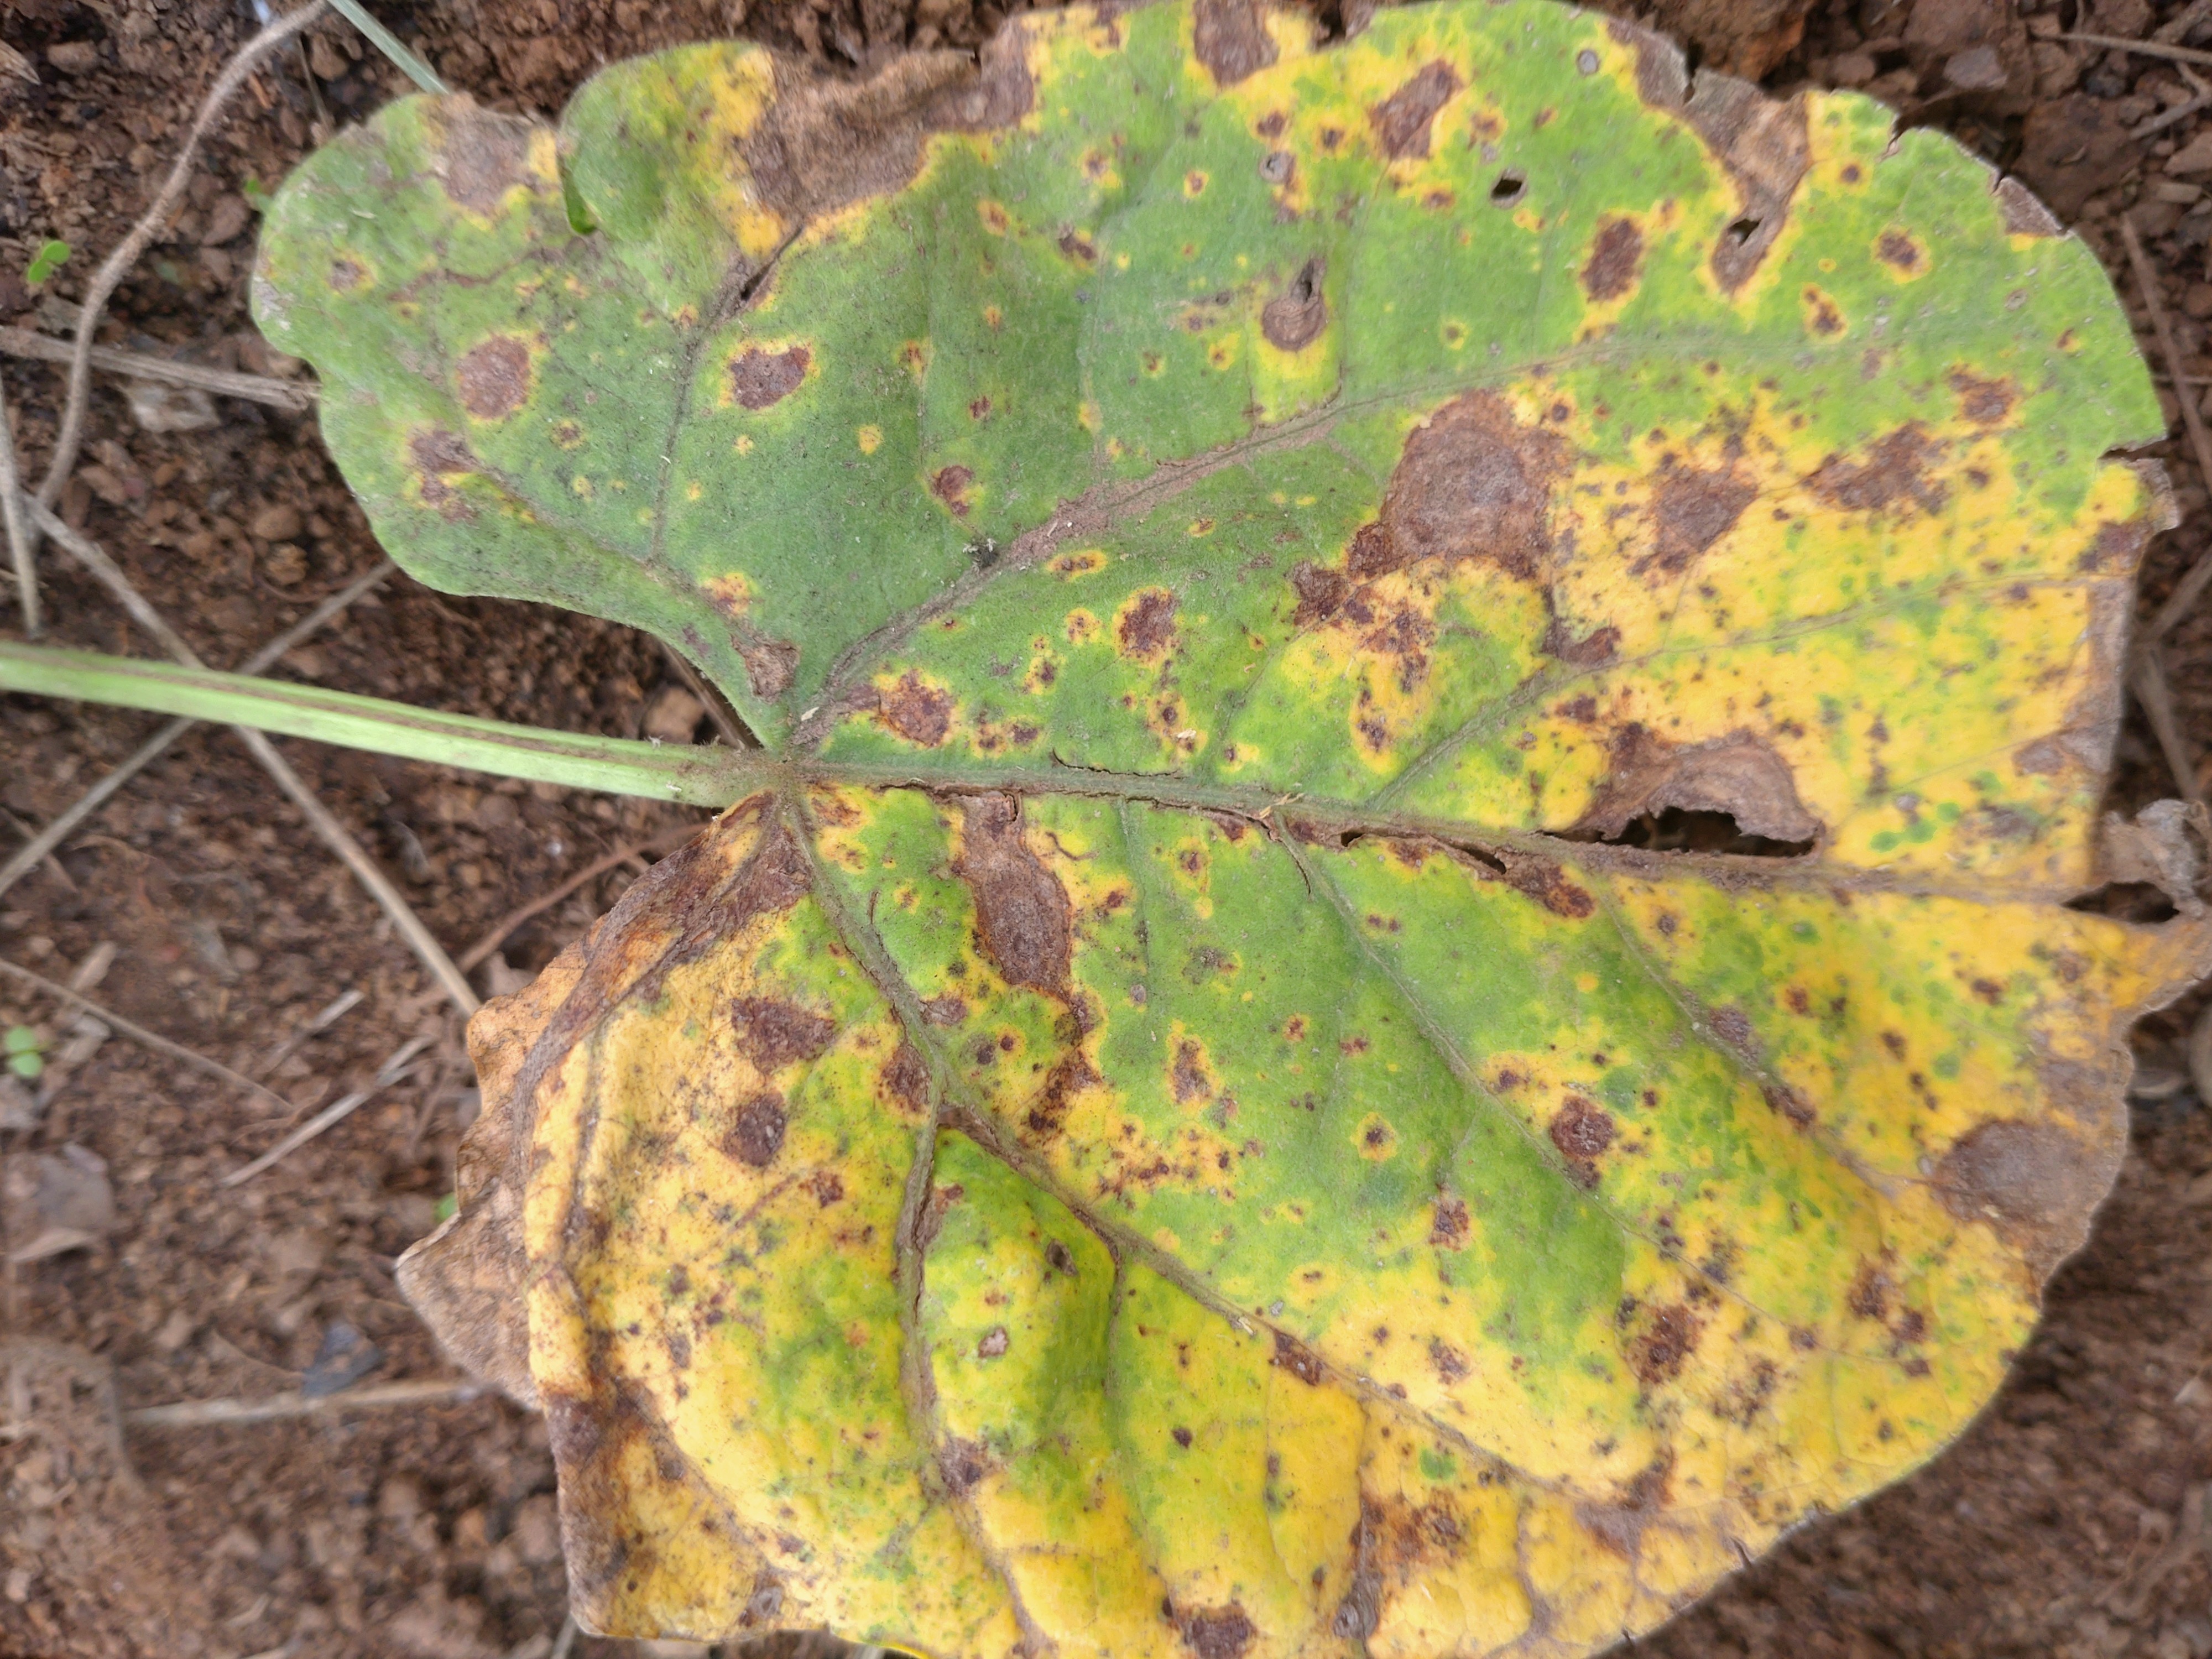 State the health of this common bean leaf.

rust
